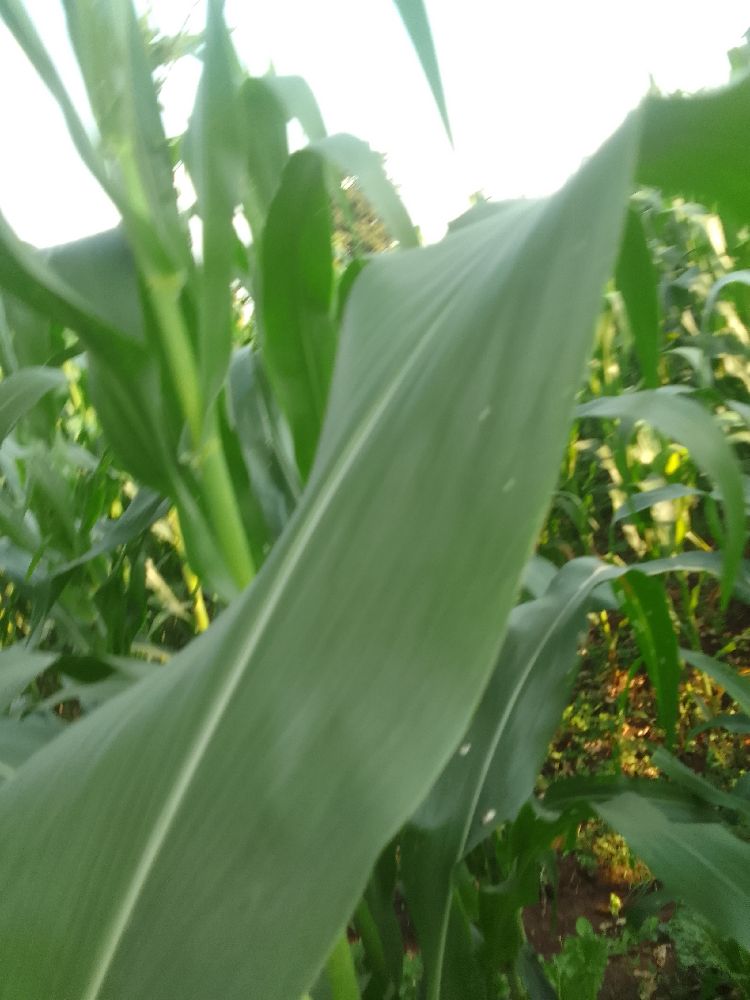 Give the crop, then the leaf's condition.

maize, healthy
